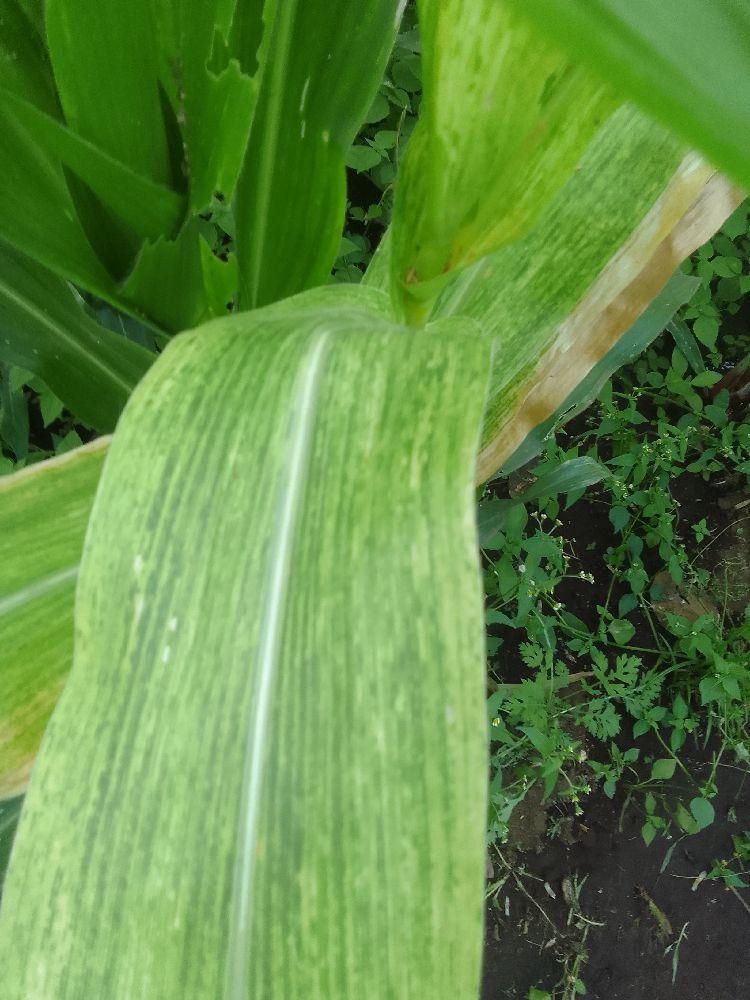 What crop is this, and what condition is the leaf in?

maize, maize lethal necrosis
